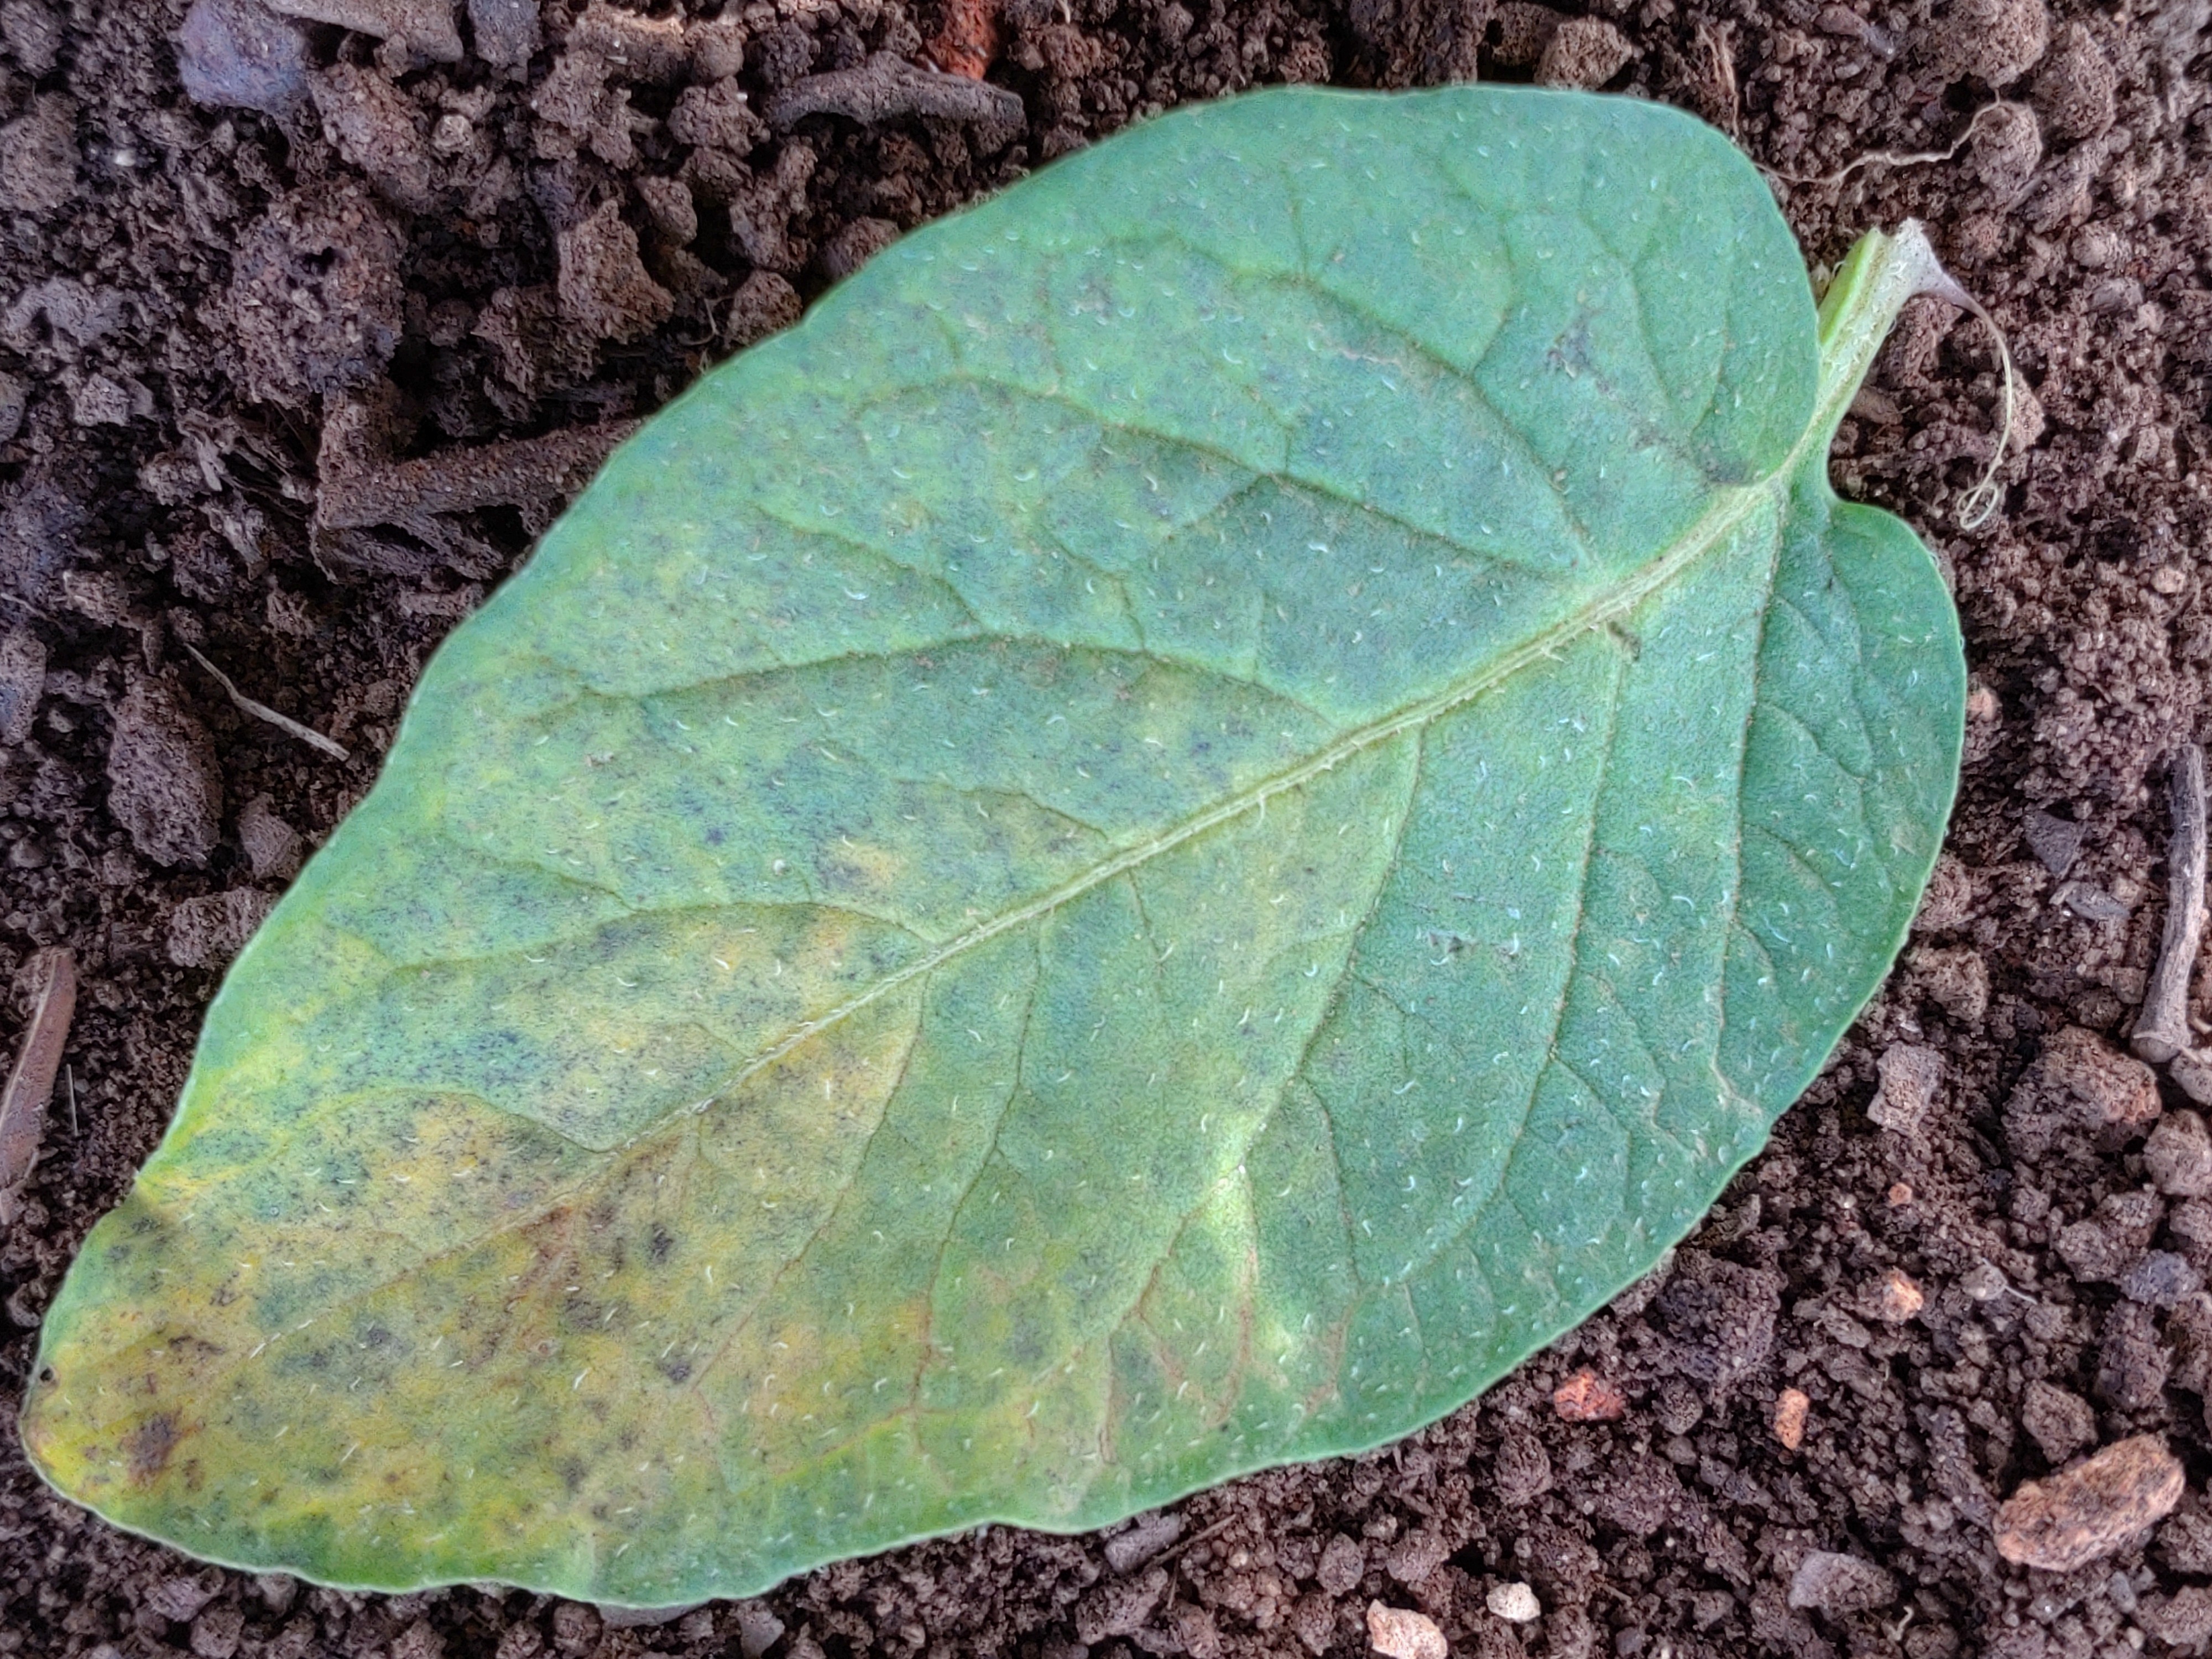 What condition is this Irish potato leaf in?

late blight
